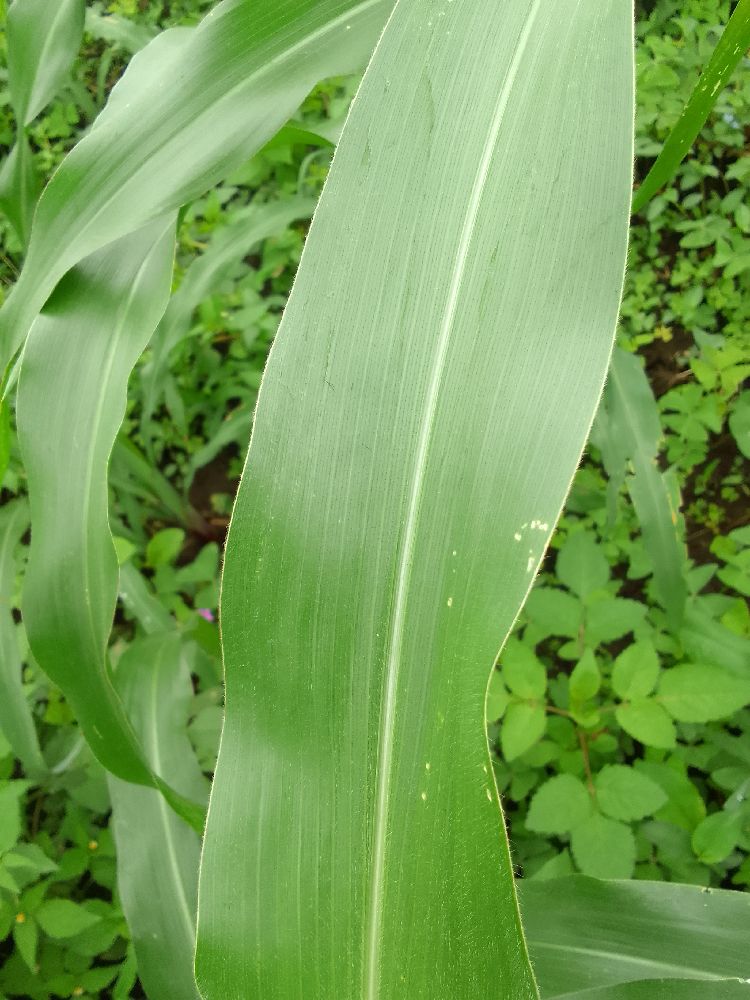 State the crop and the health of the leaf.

maize, healthy
